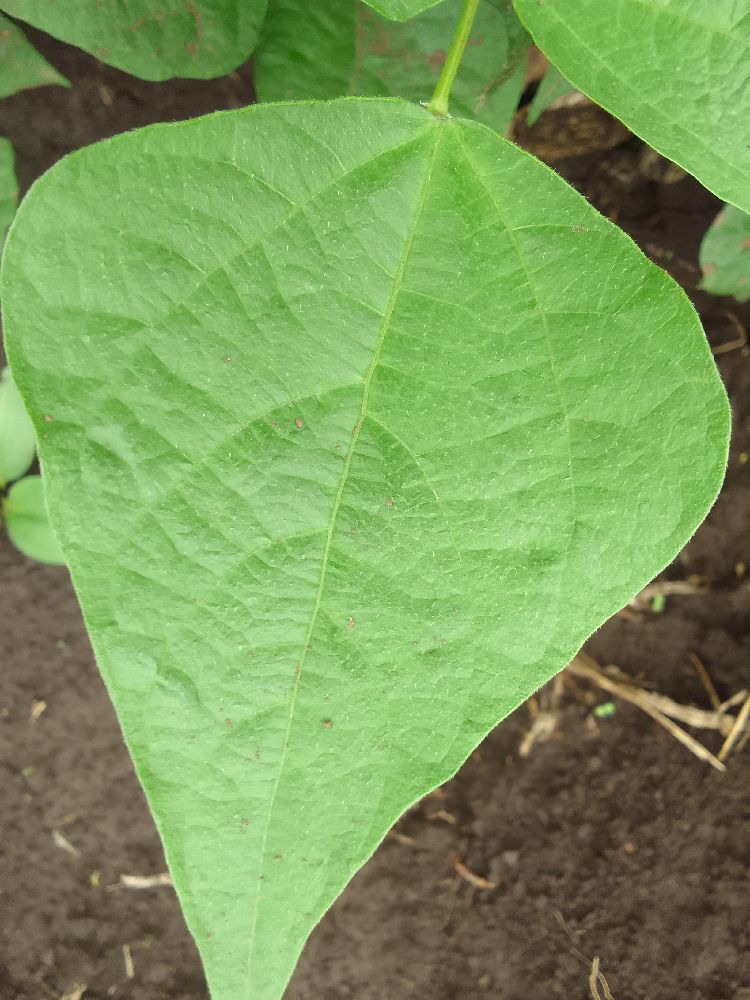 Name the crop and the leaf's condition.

common bean, healthy
